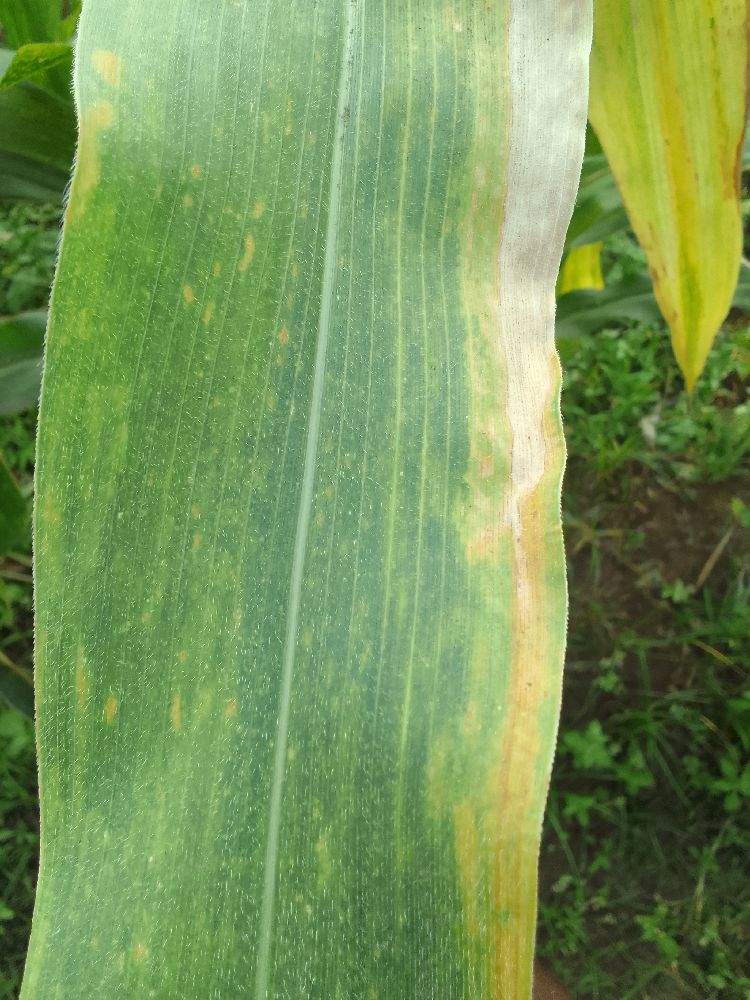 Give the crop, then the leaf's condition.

maize, maize lethal necrosis
